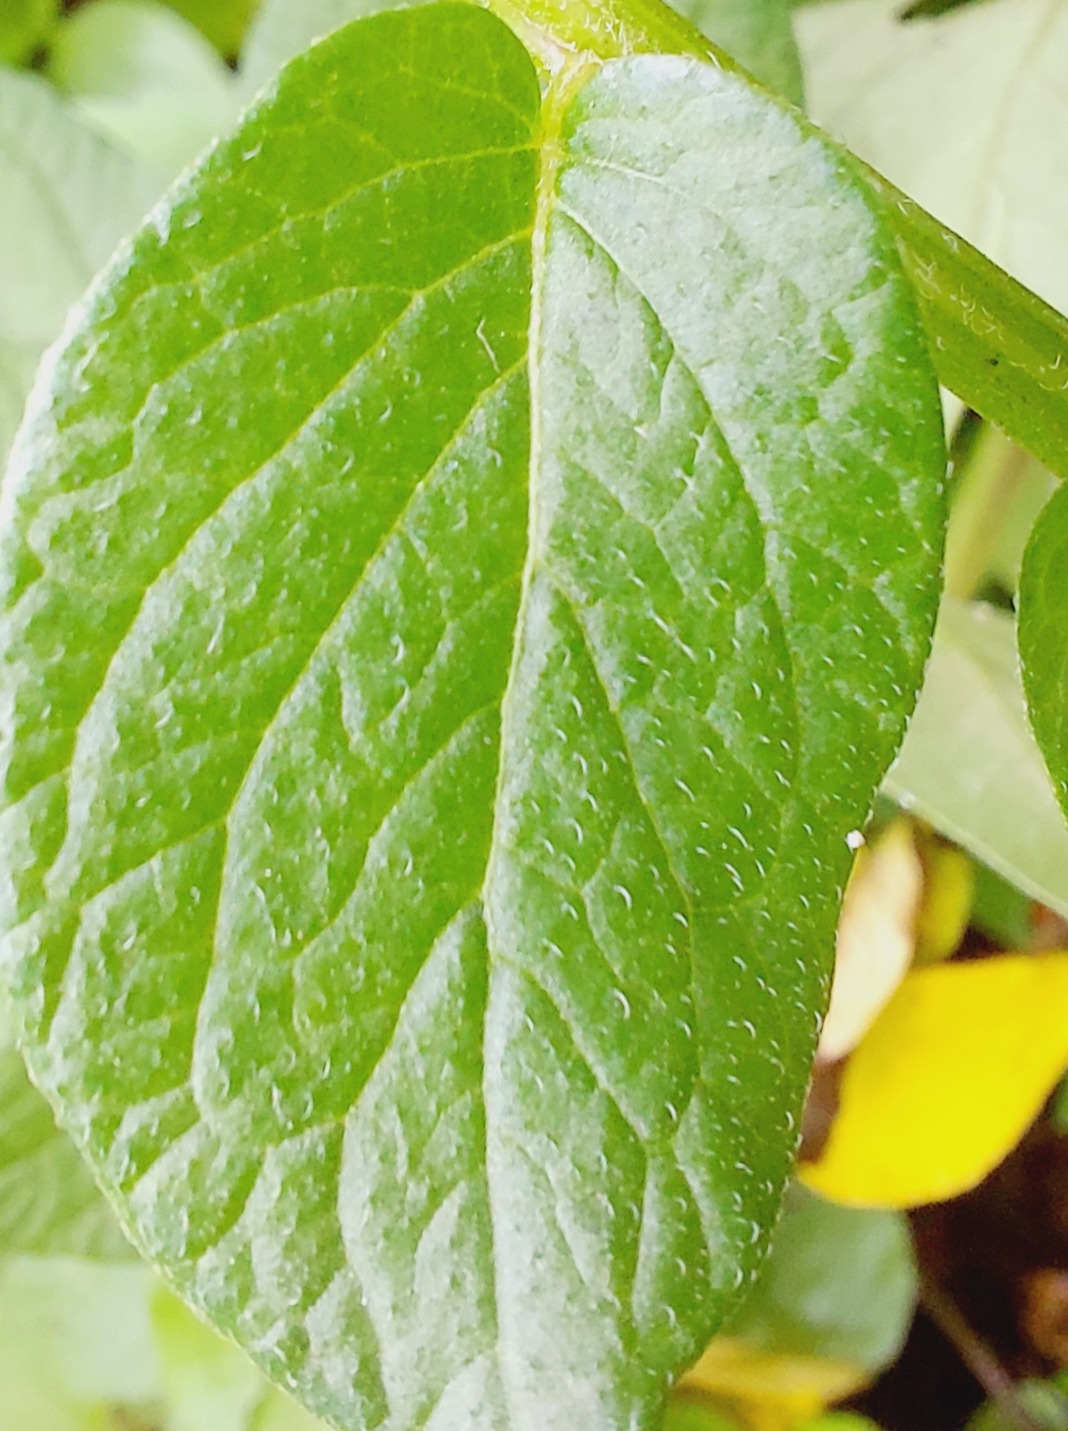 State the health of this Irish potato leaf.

healthy
